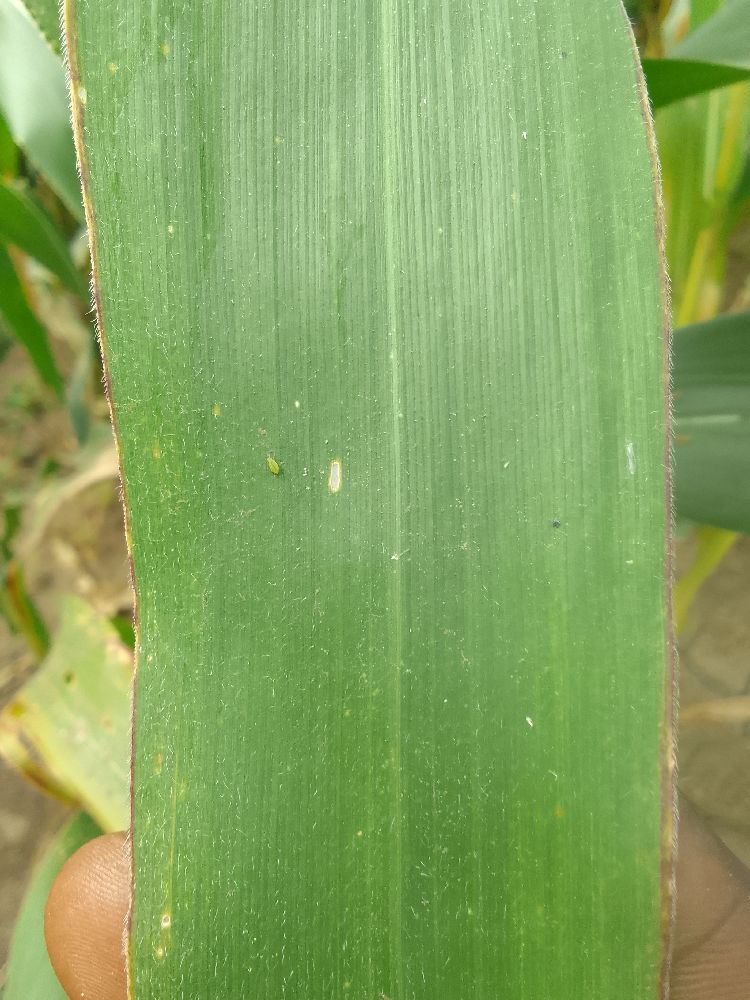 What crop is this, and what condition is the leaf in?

maize, healthy
